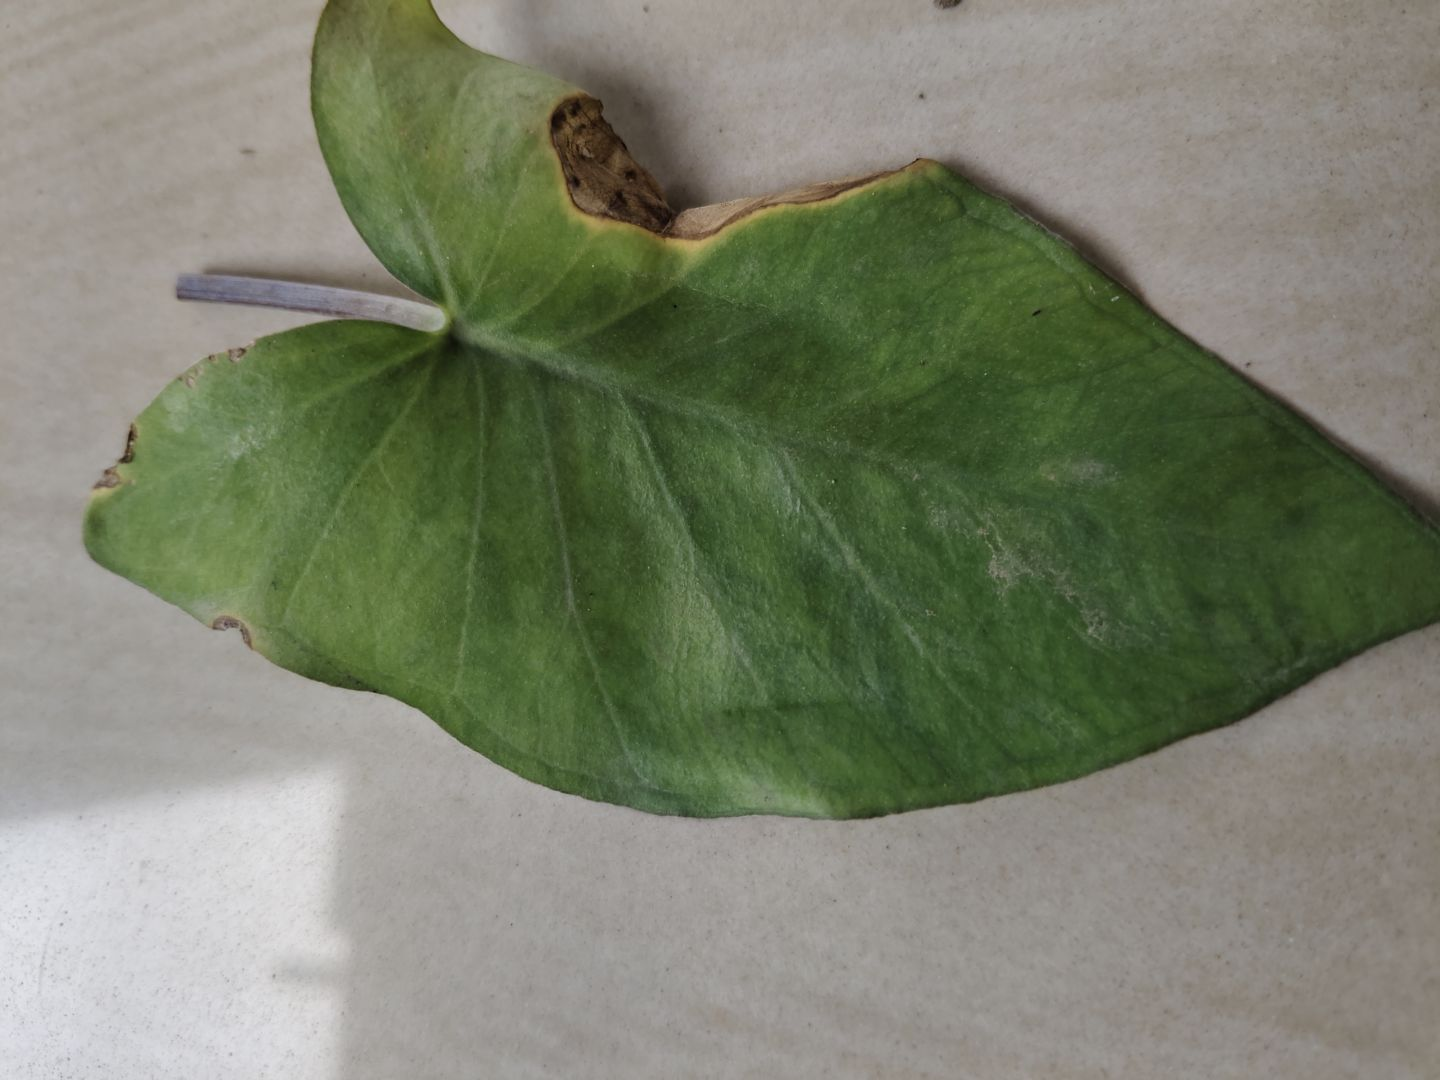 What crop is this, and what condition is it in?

taro, leaf blight
